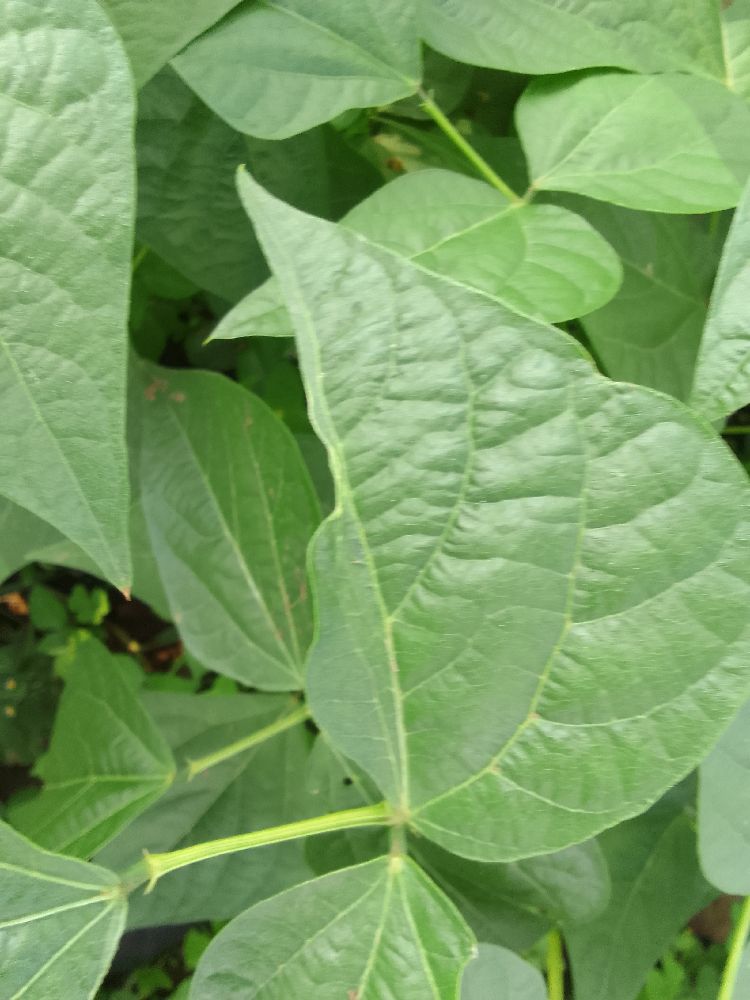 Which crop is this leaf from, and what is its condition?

common bean, healthy
